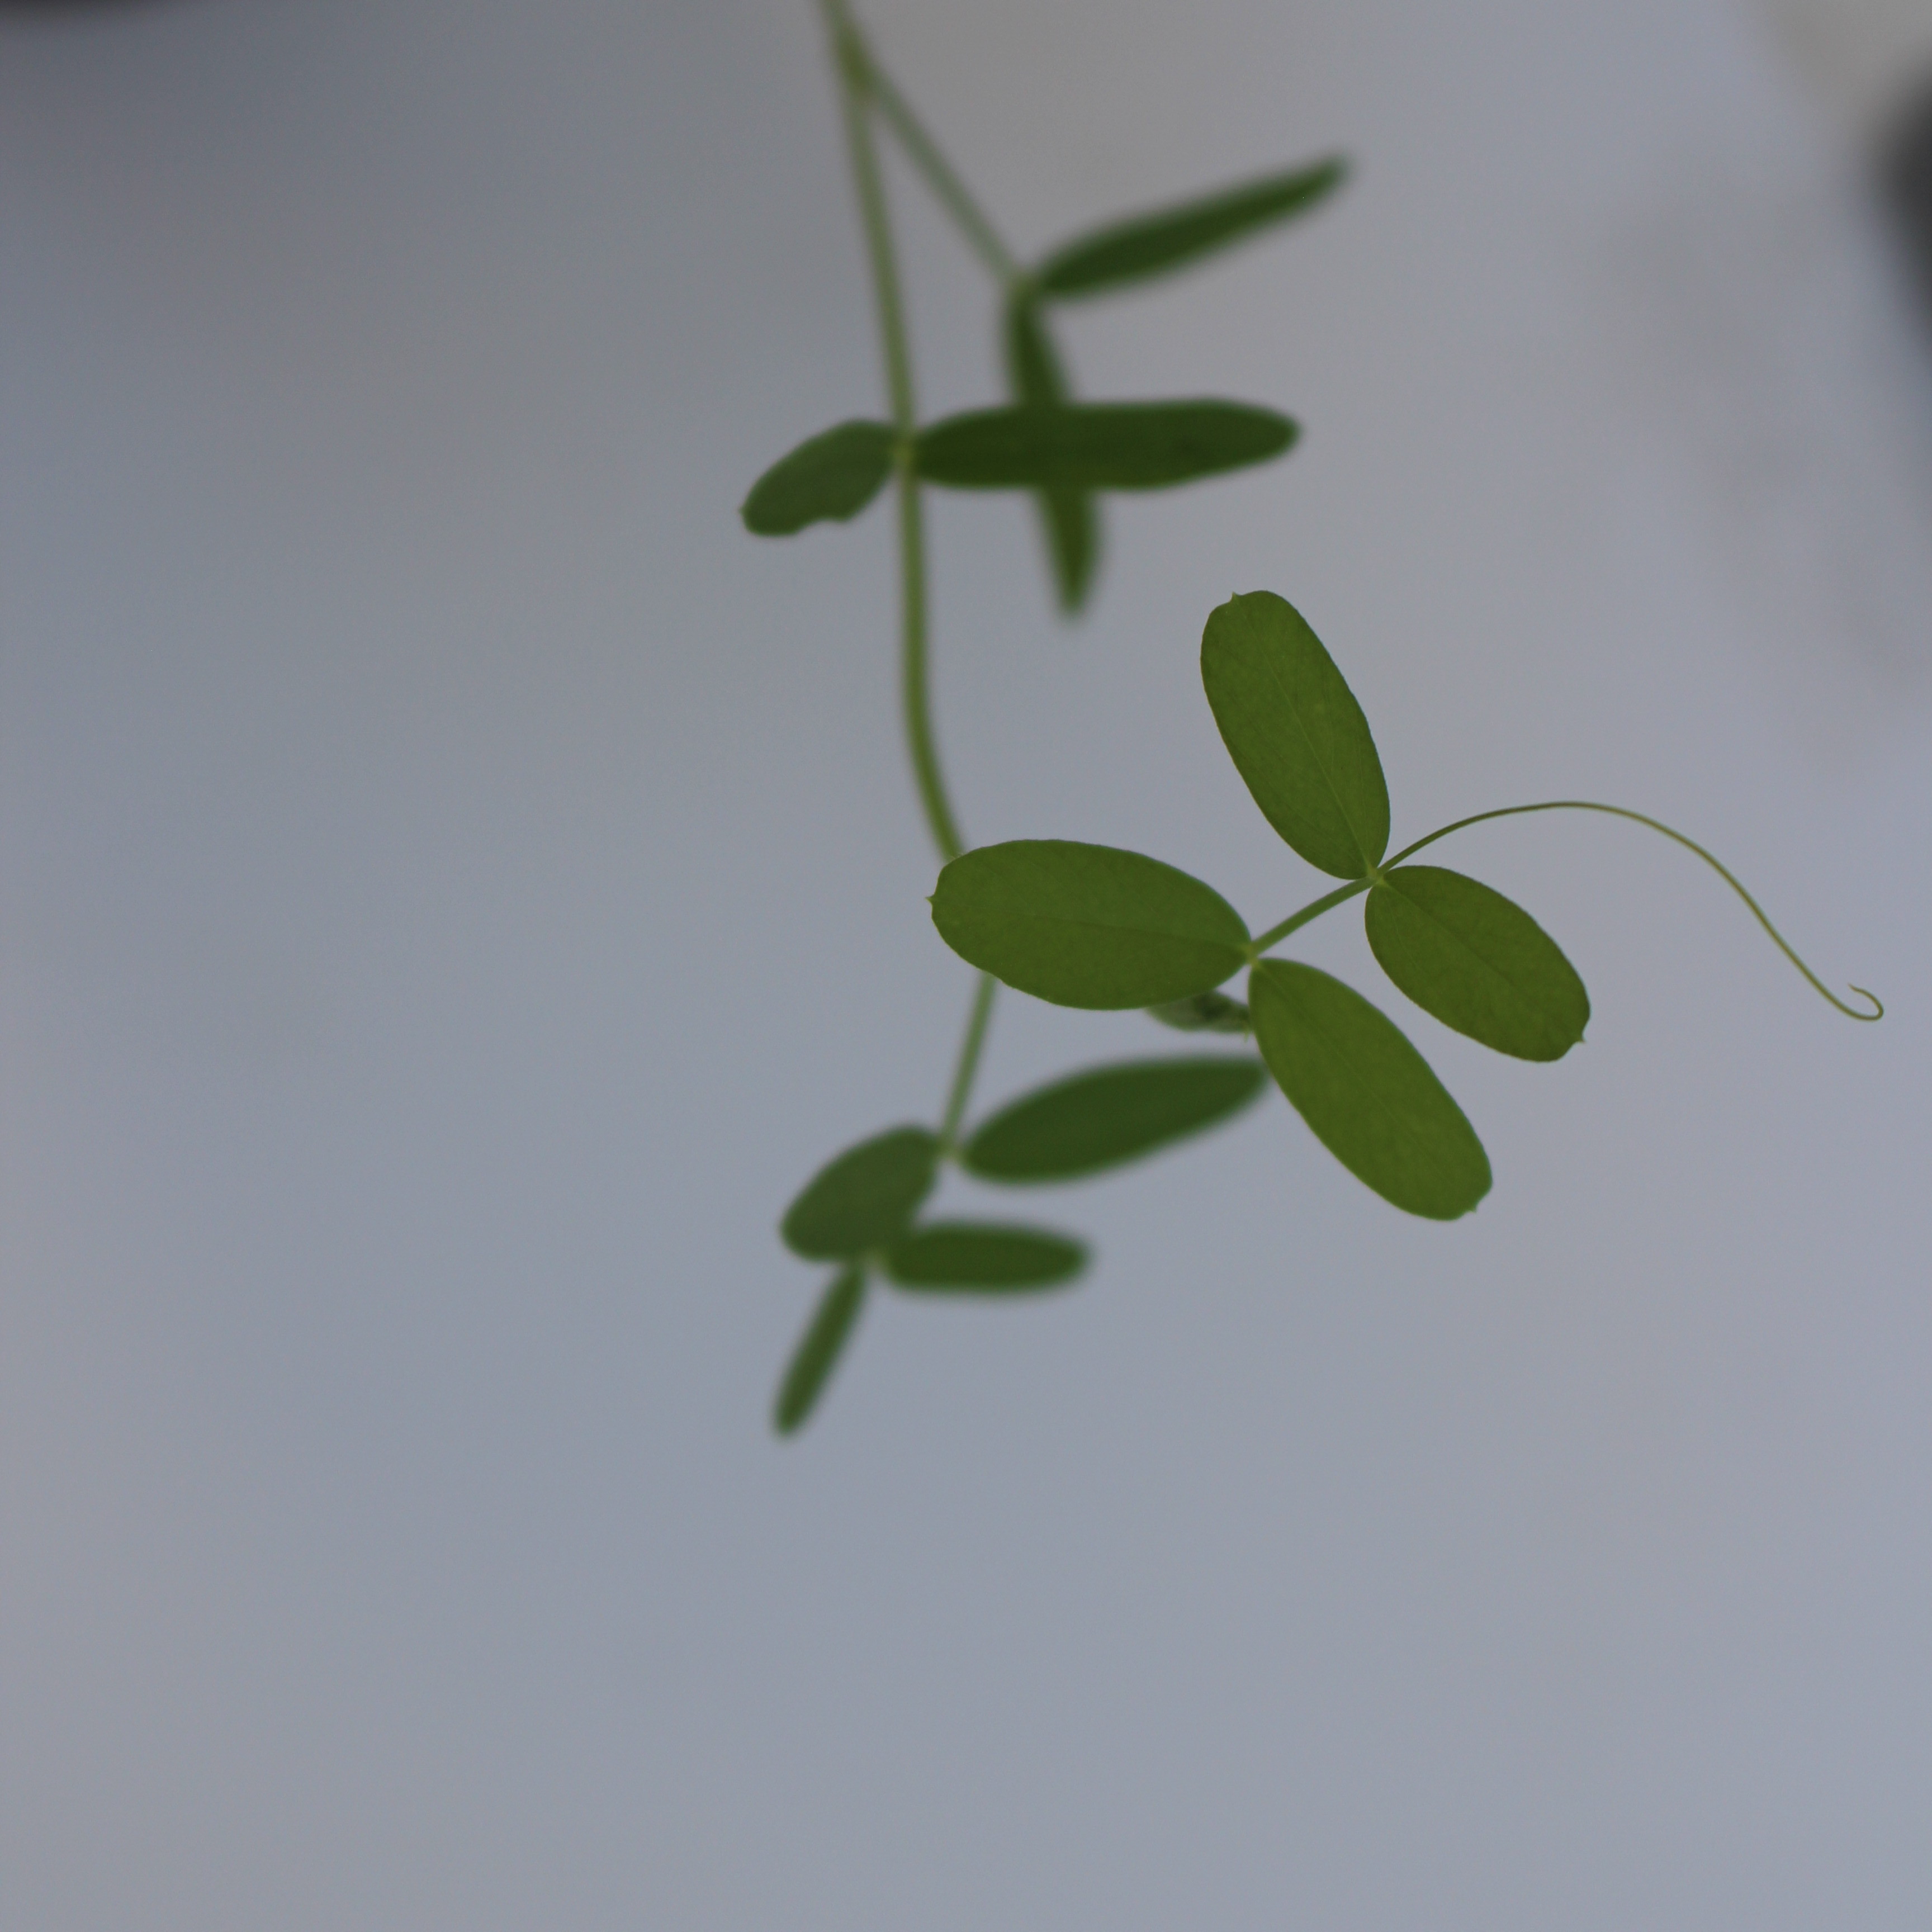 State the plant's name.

Vicia sativa
